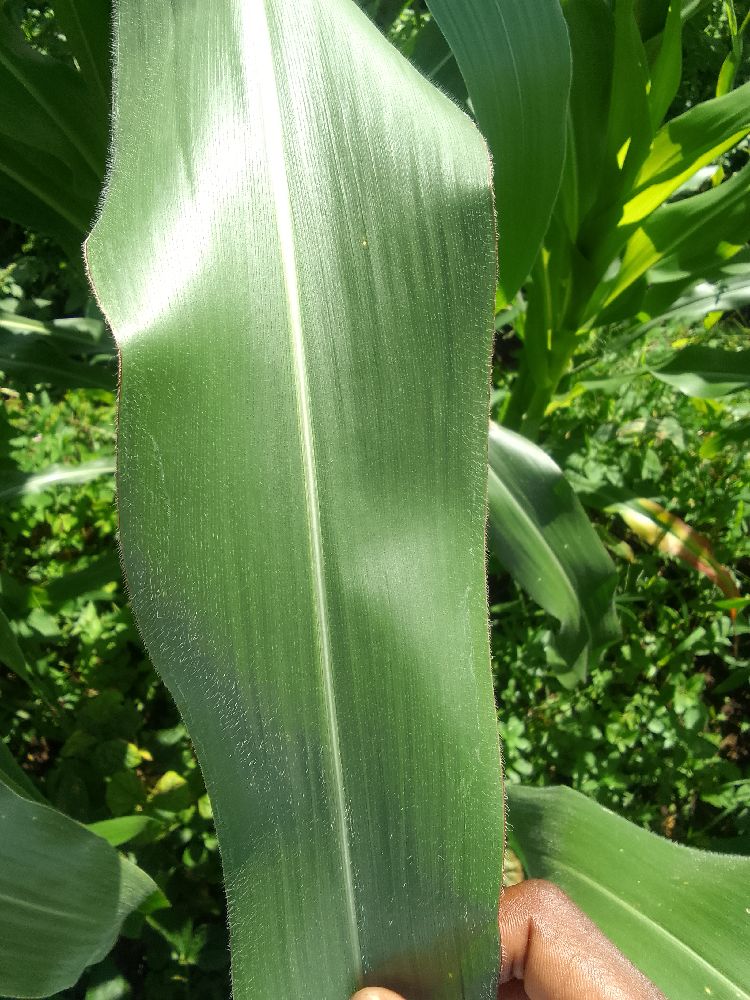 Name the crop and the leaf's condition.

maize, healthy
